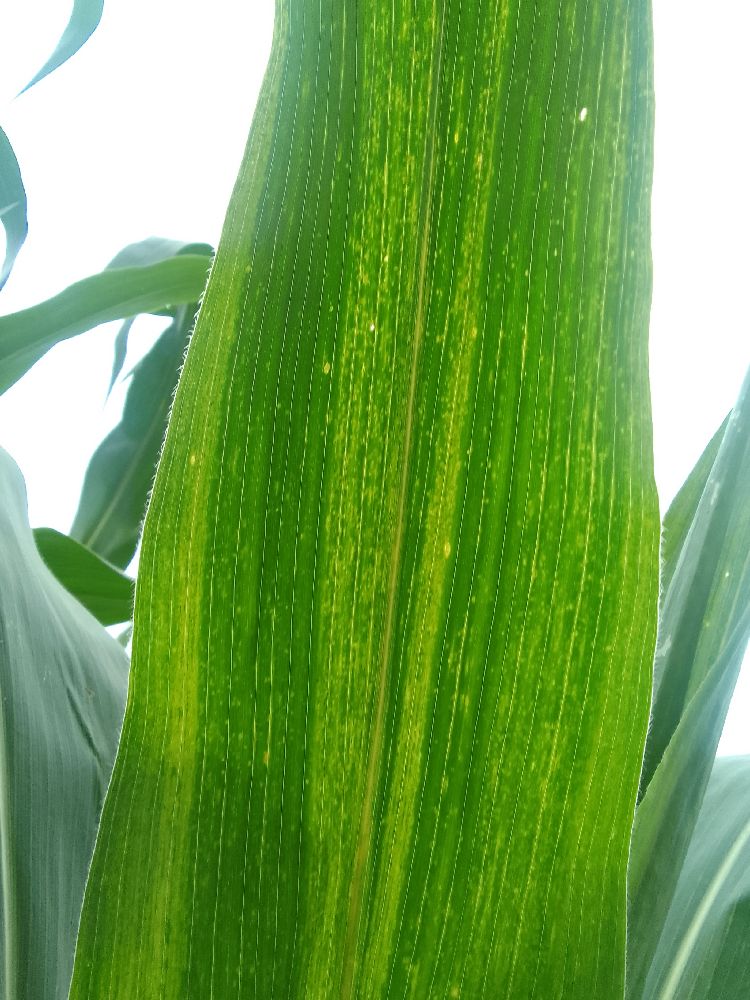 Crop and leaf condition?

maize, maize lethal necrosis
